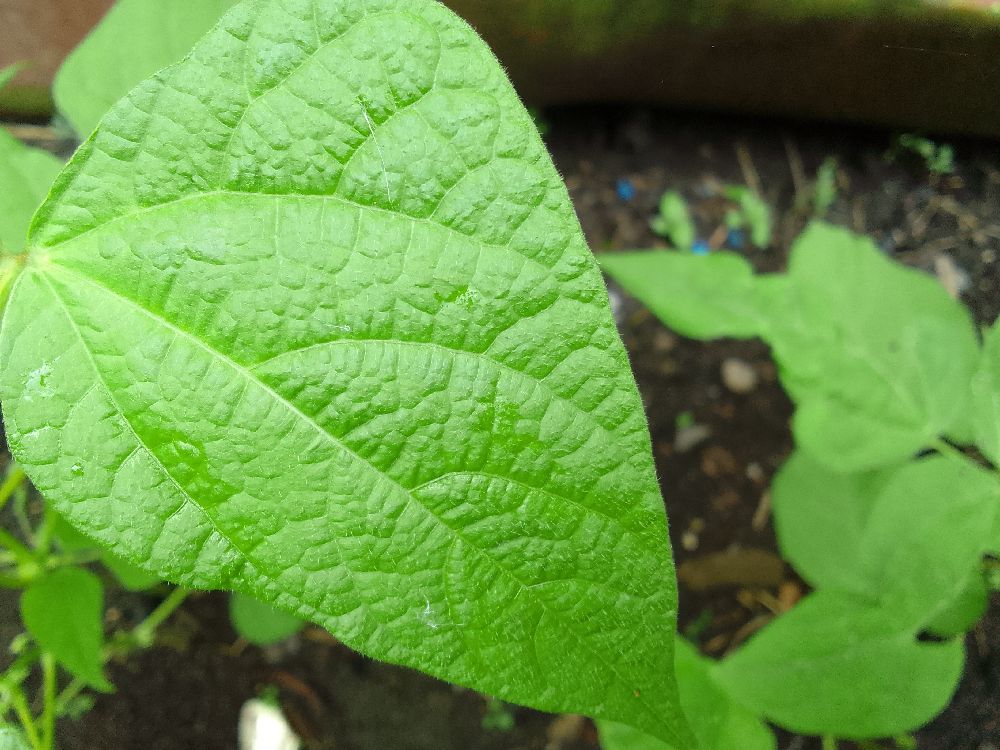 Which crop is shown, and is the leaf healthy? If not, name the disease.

common bean, healthy
